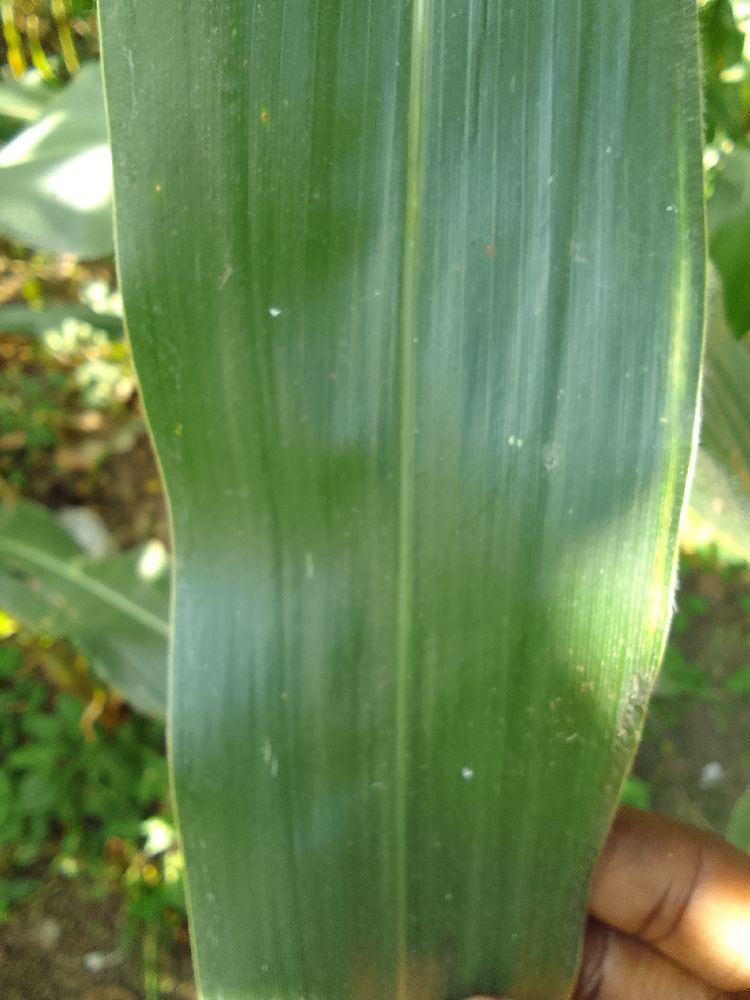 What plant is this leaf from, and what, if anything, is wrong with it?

maize, healthy
